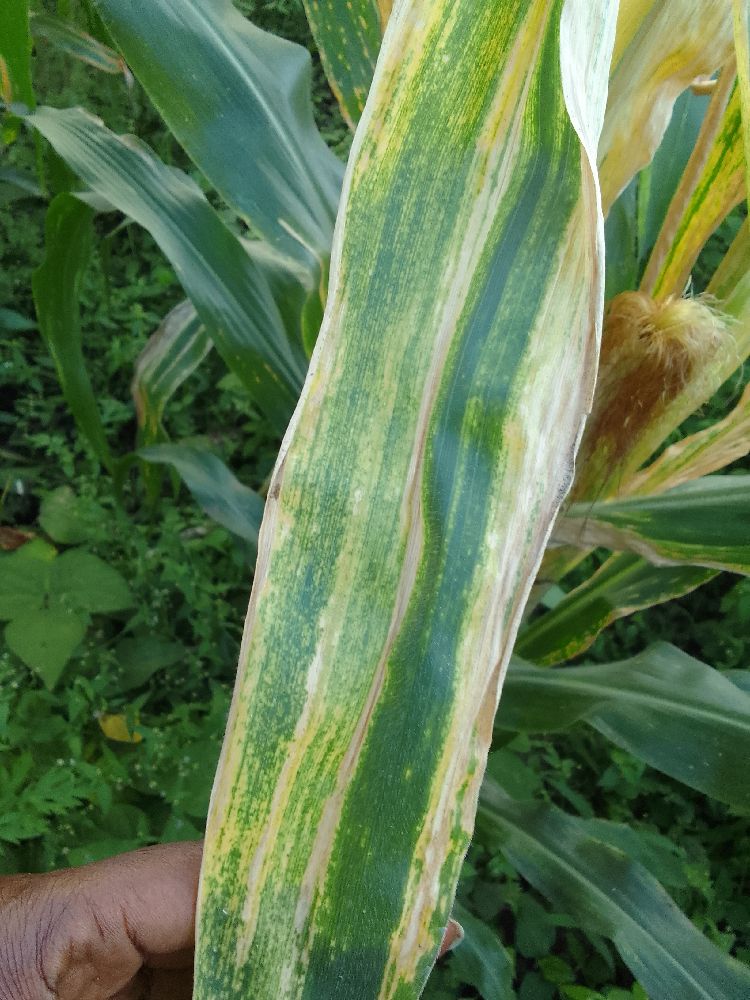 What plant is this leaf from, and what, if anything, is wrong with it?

maize, maize lethal necrosis
